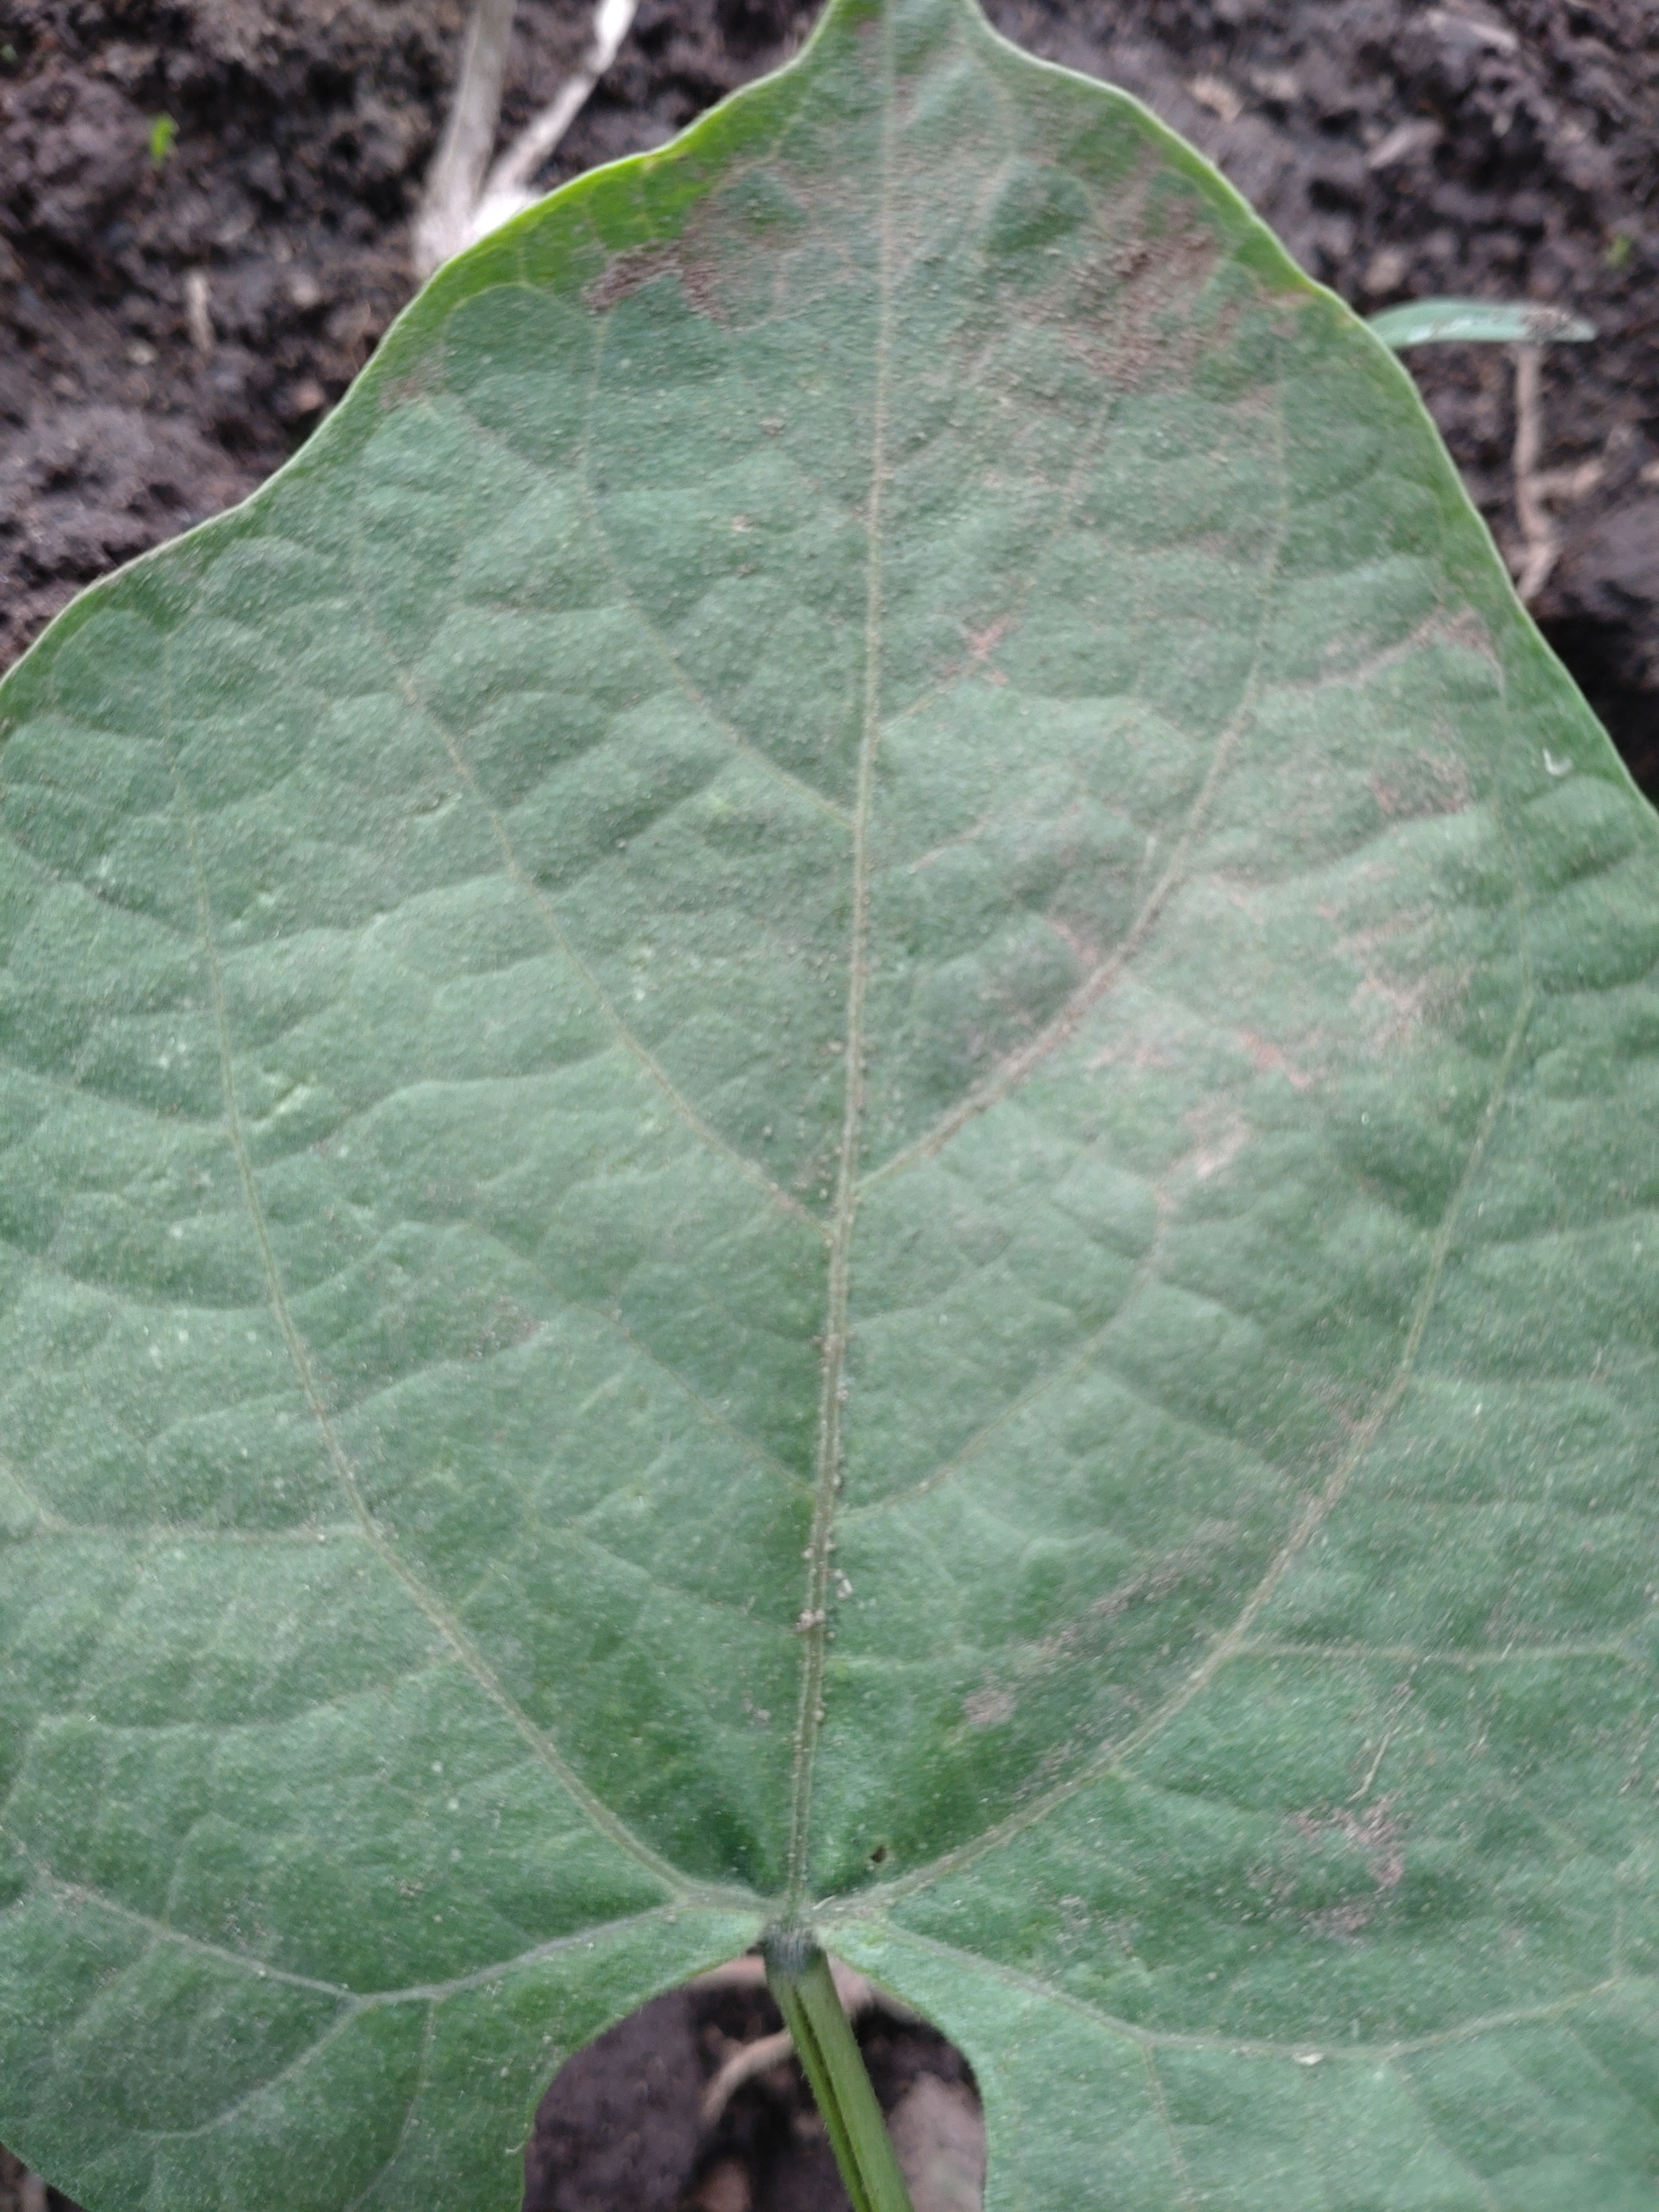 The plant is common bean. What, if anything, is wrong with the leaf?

healthy
